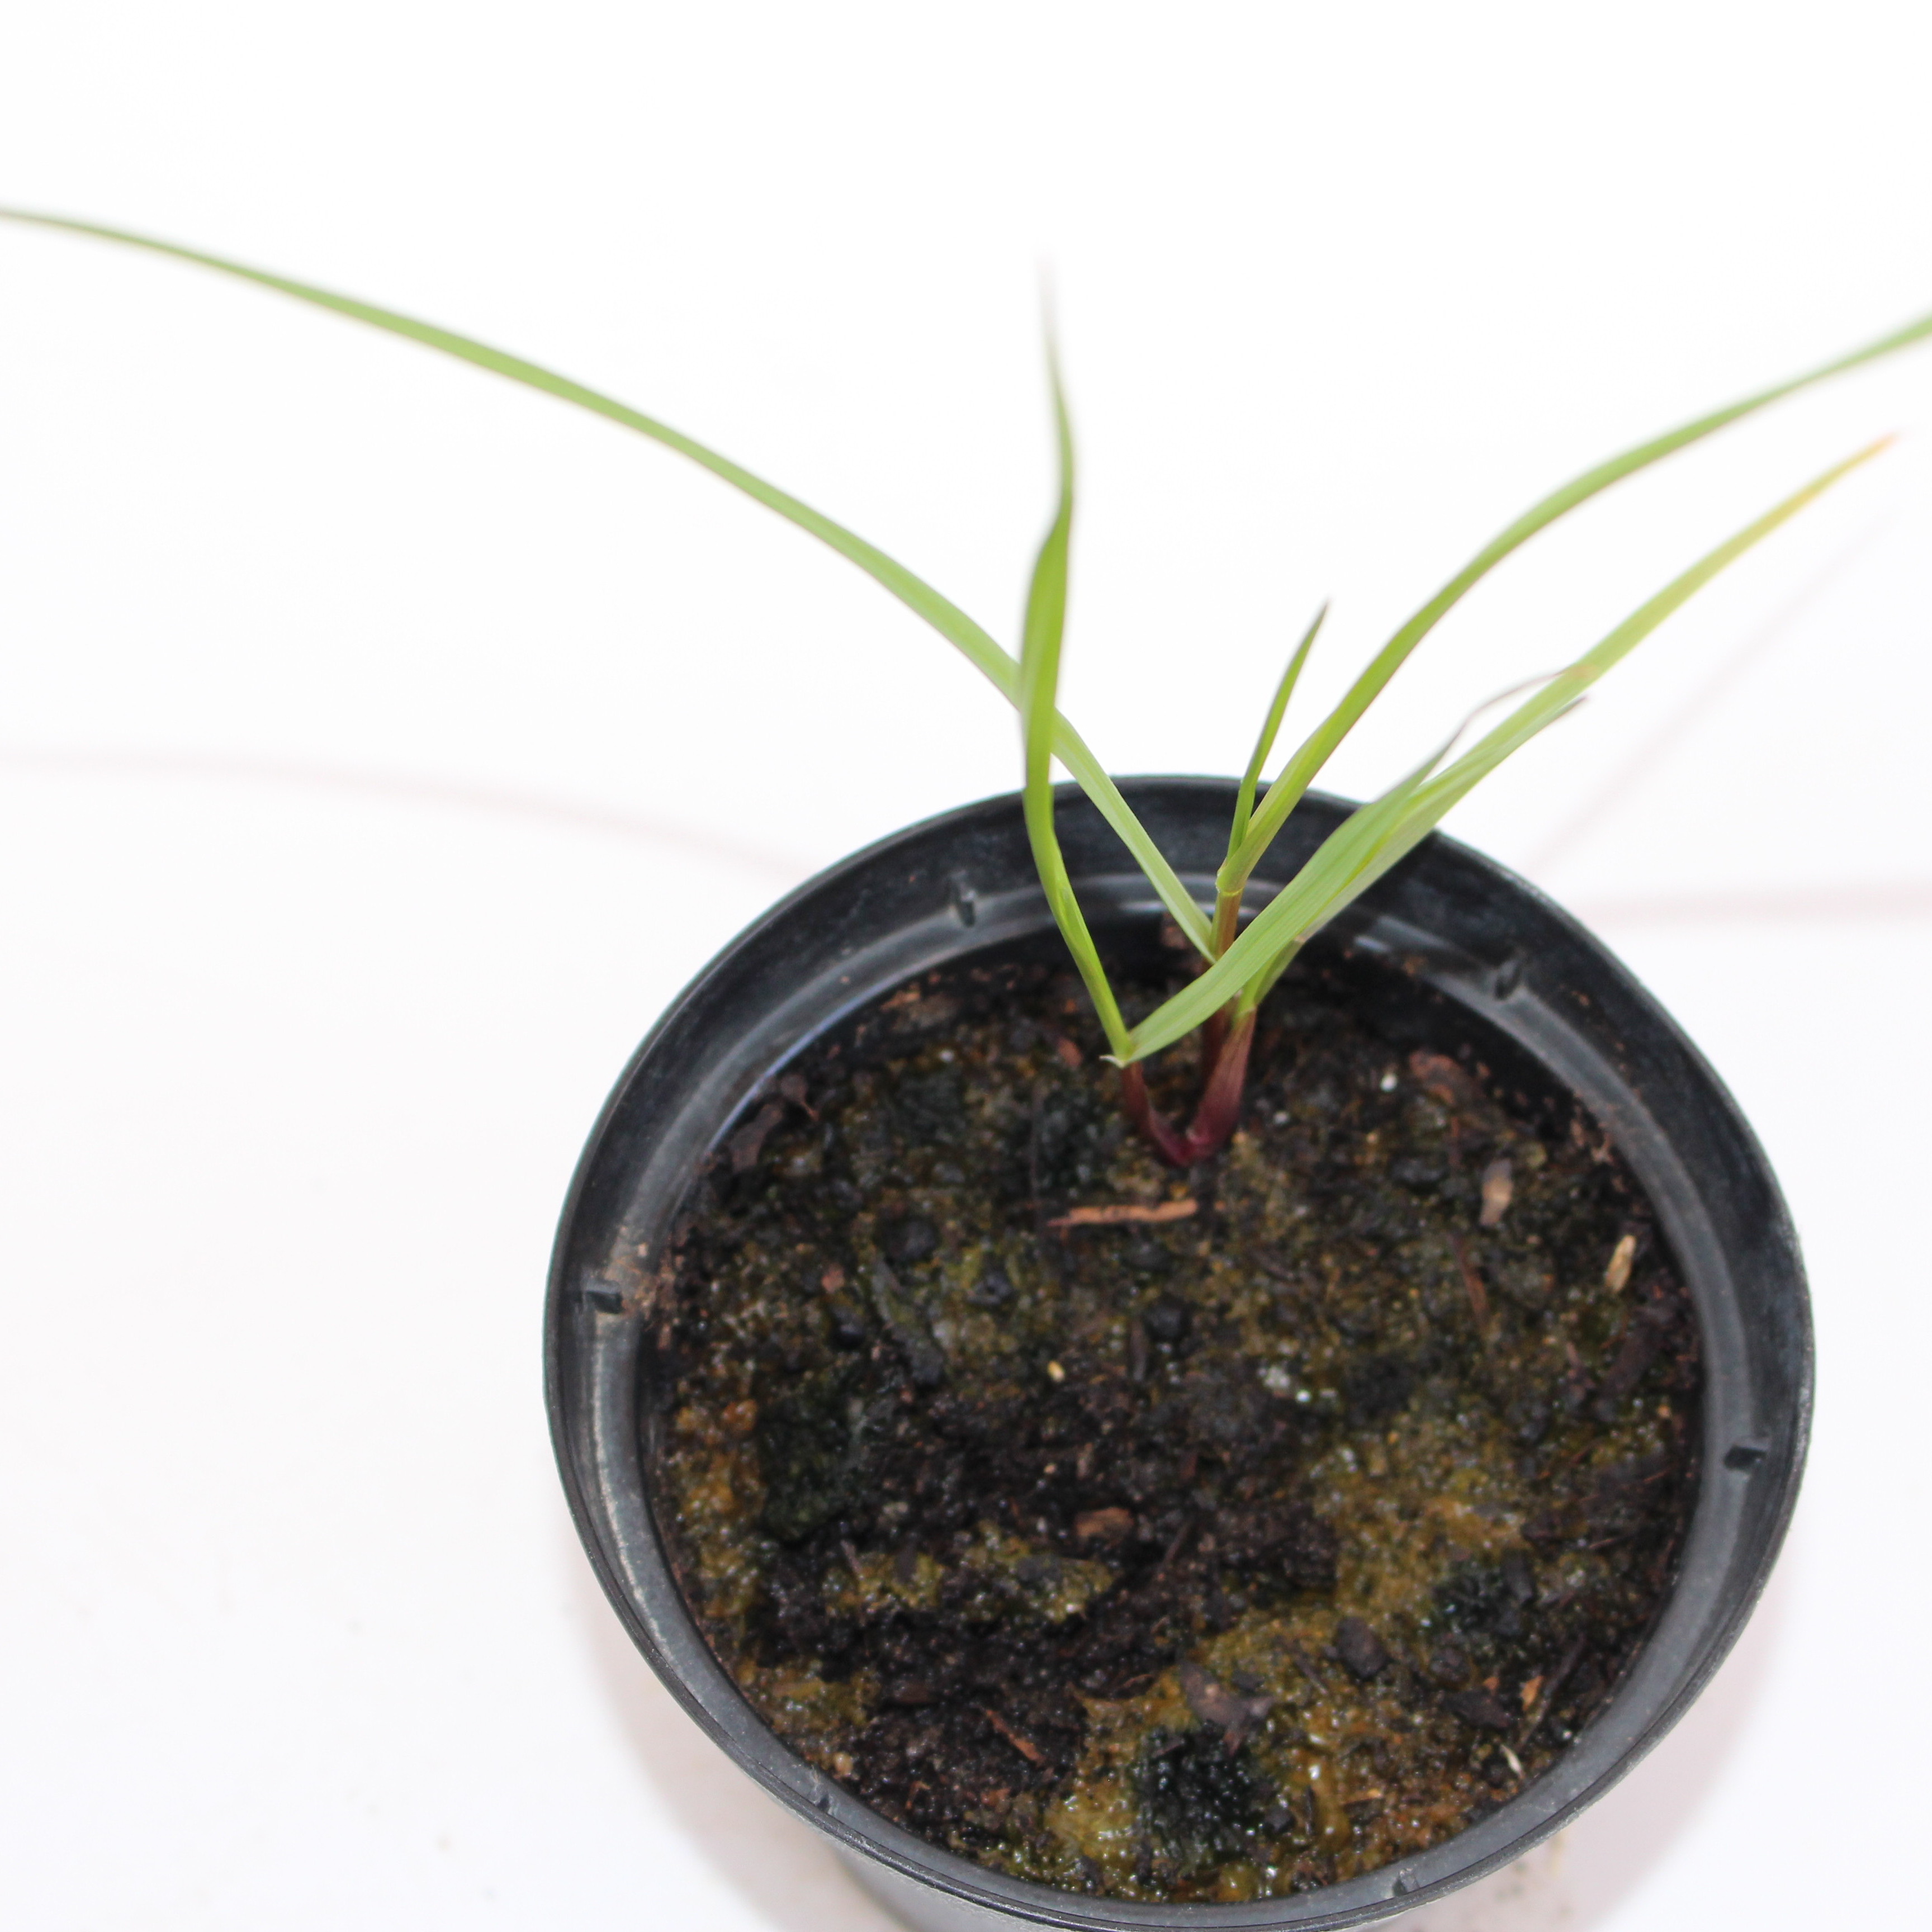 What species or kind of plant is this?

Lolium multiflorum
